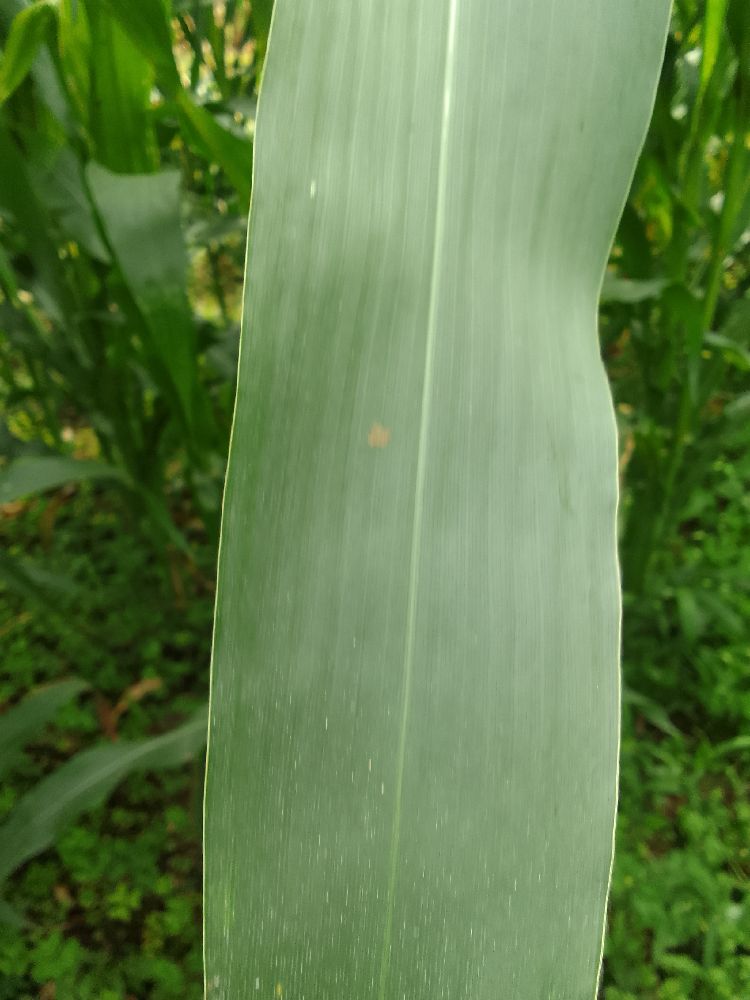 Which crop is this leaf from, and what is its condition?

maize, healthy
